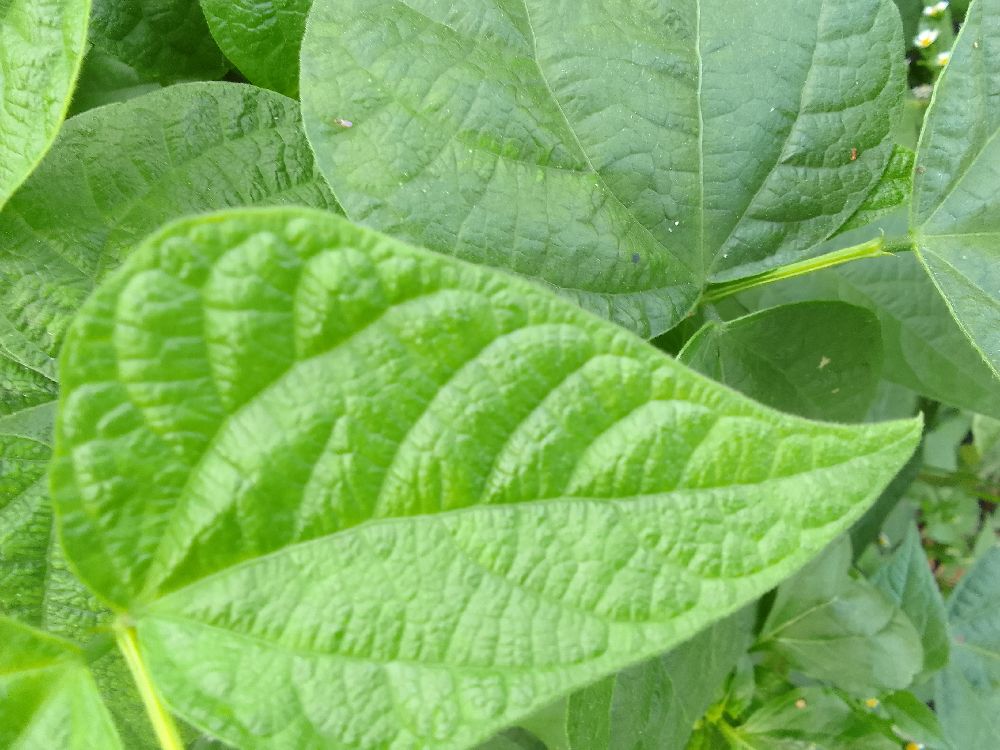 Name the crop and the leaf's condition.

common bean, healthy
